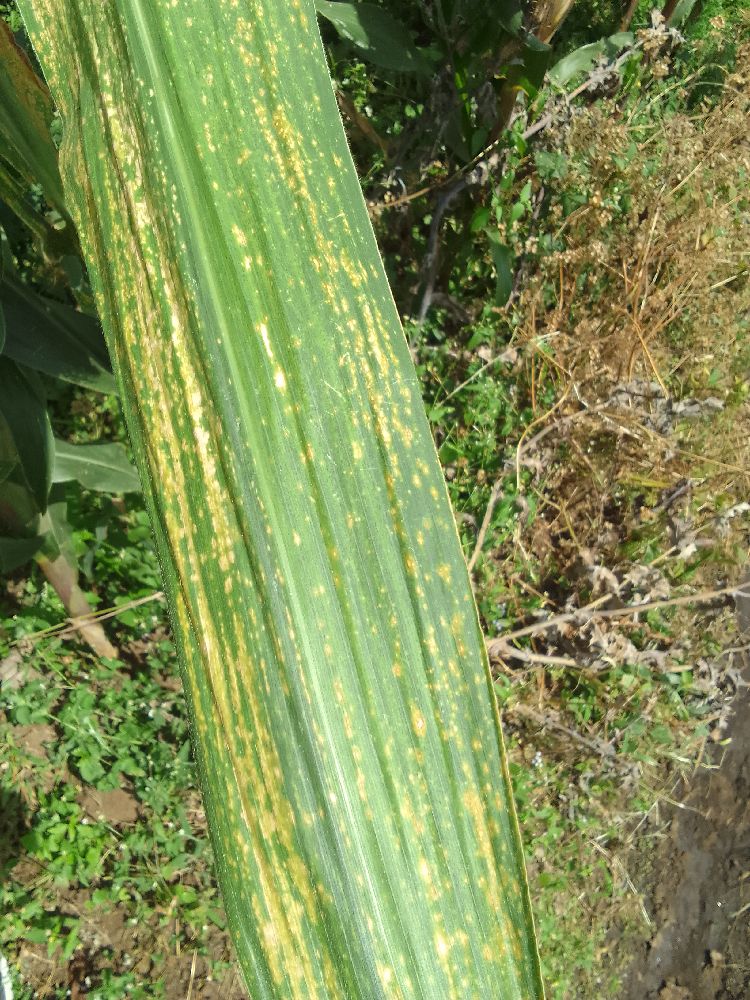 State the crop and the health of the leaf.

maize, maize lethal necrosis
